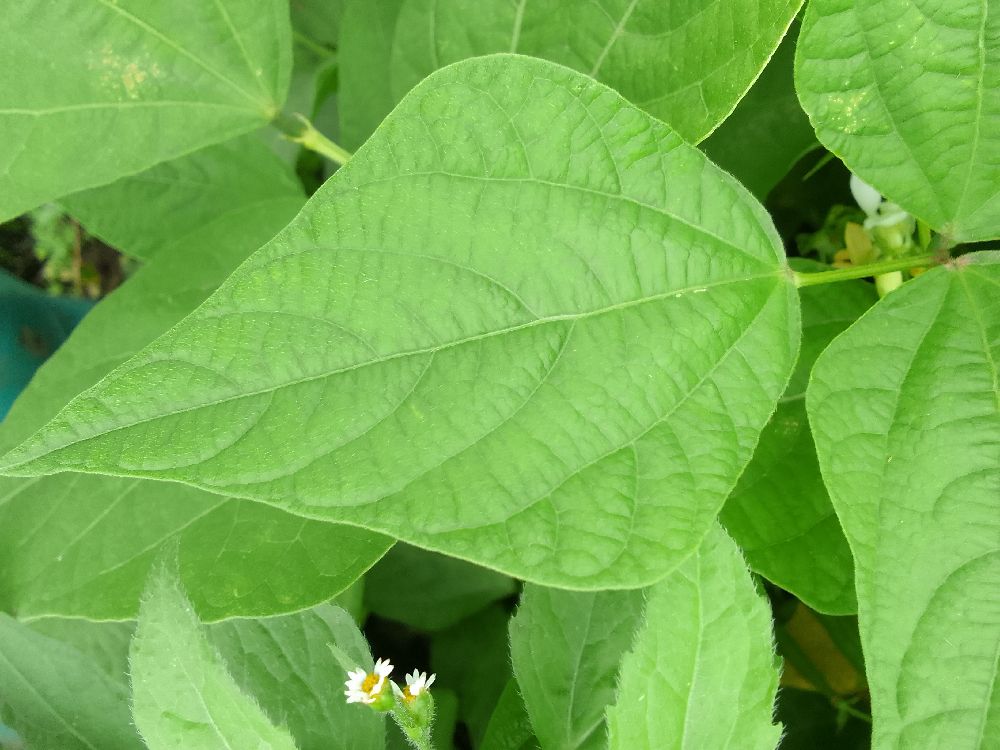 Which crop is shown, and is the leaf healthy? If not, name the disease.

common bean, healthy
